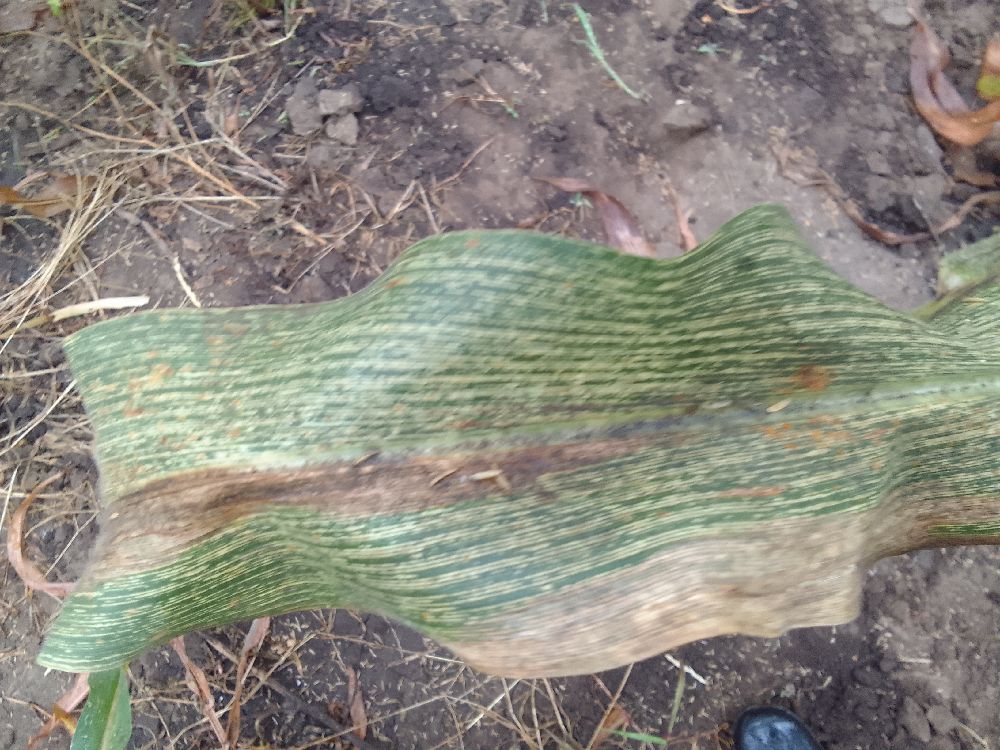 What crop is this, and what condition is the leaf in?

maize, maize streak virus
